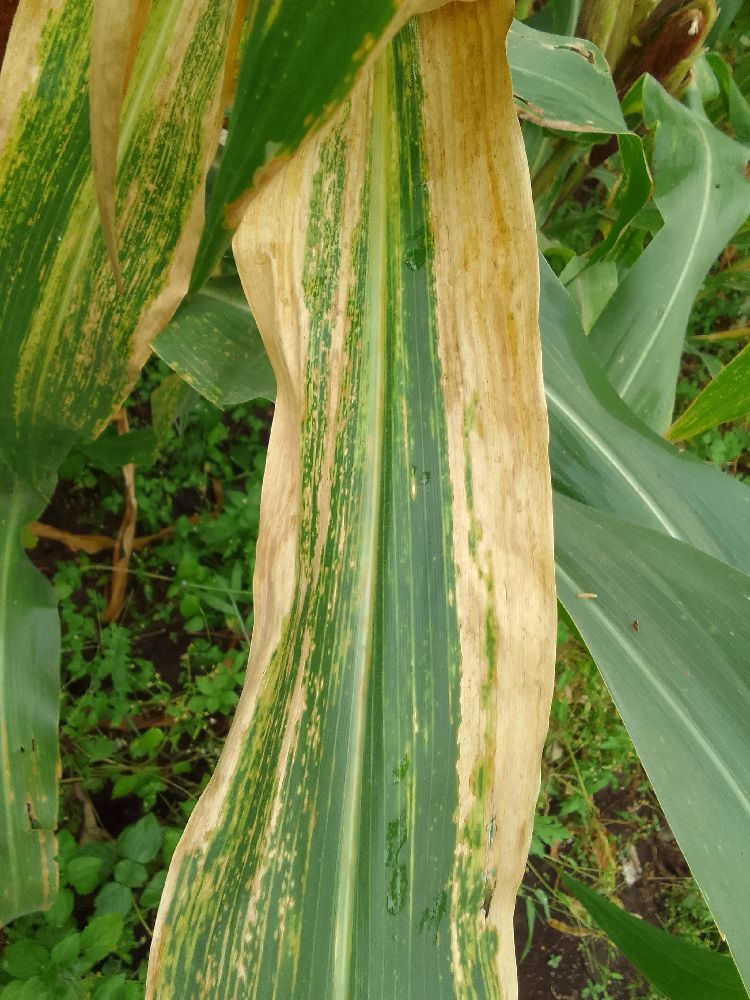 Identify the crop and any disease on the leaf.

maize, maize lethal necrosis
